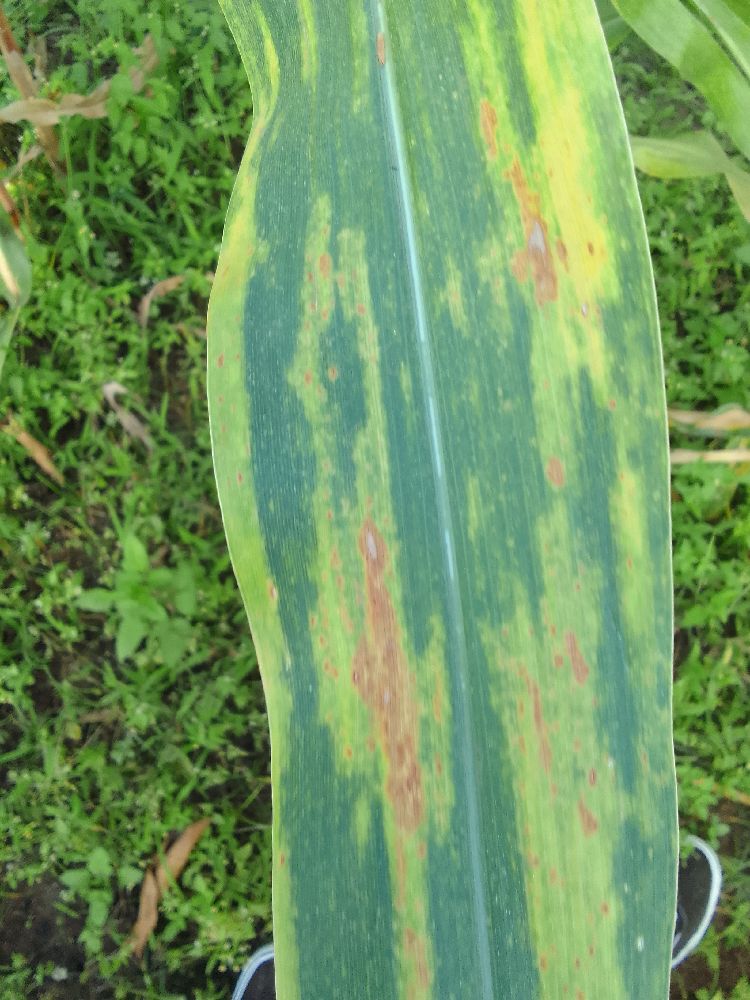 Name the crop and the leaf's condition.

maize, maize lethal necrosis
